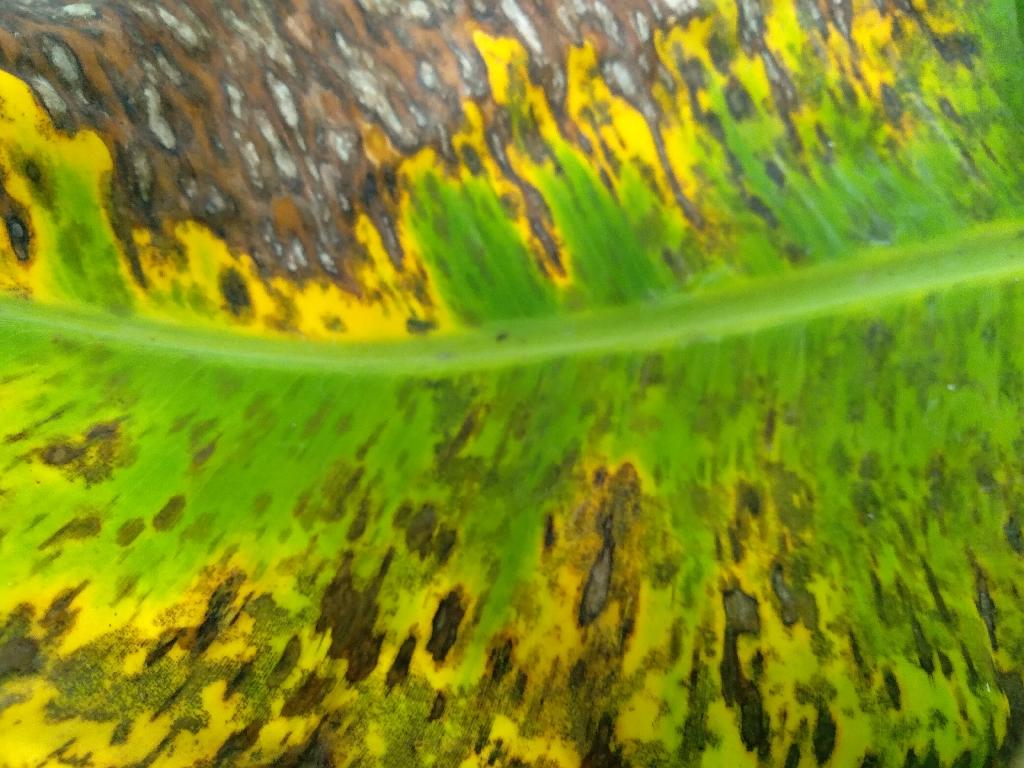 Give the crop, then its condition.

banana, black sigatoka
